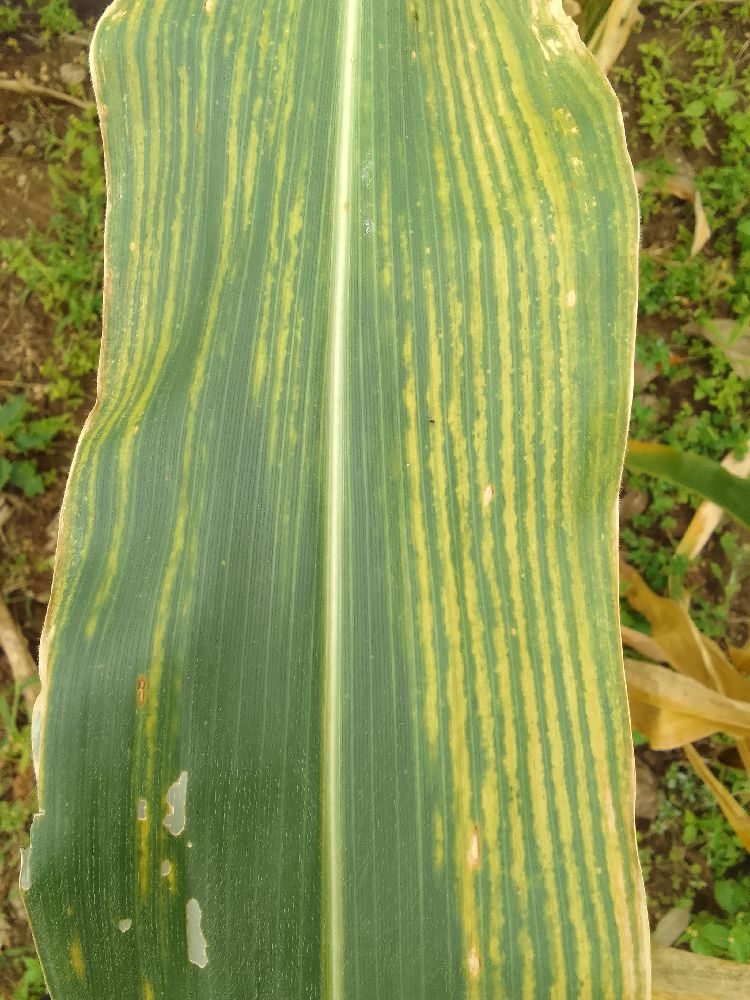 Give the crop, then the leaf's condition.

maize, maize lethal necrosis
